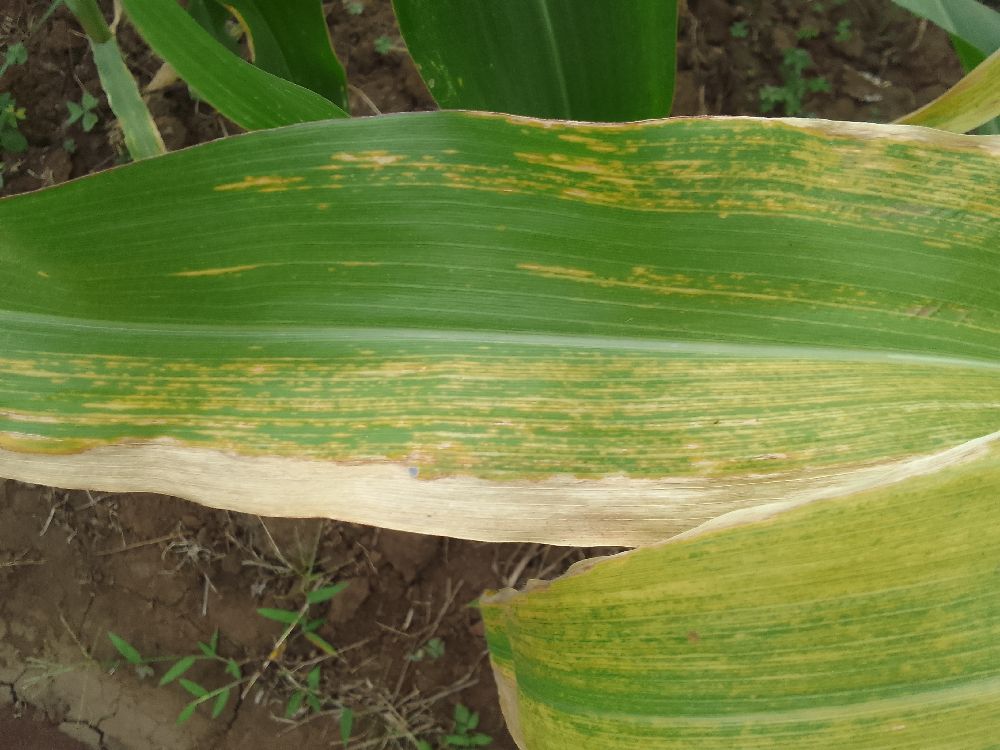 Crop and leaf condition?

maize, maize lethal necrosis
